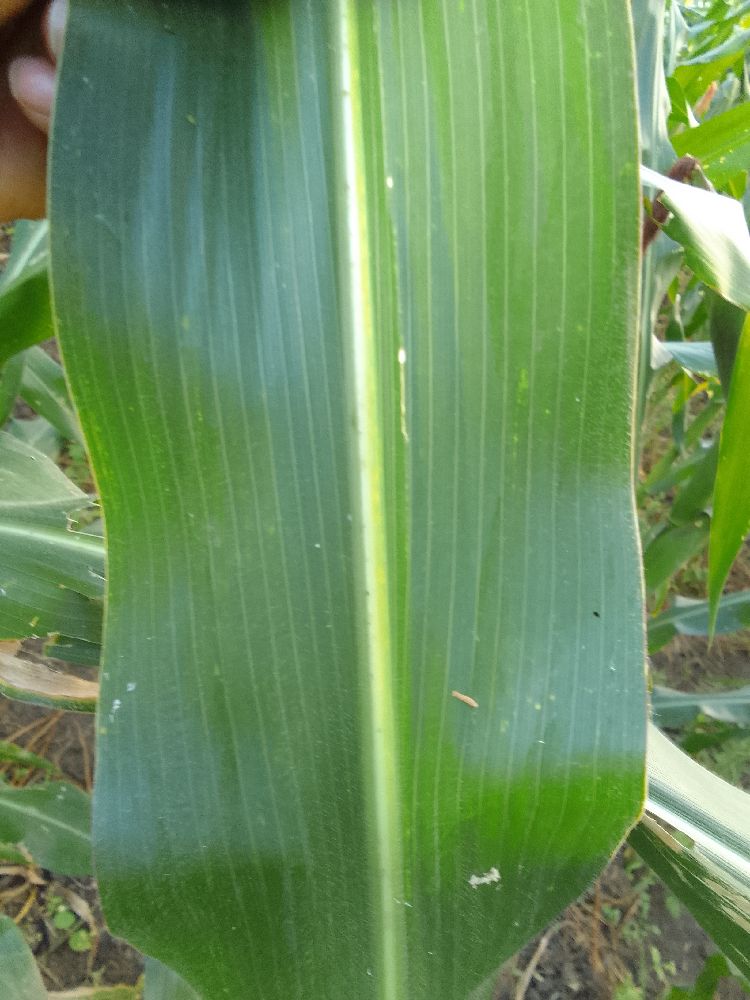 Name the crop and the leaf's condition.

maize, healthy
